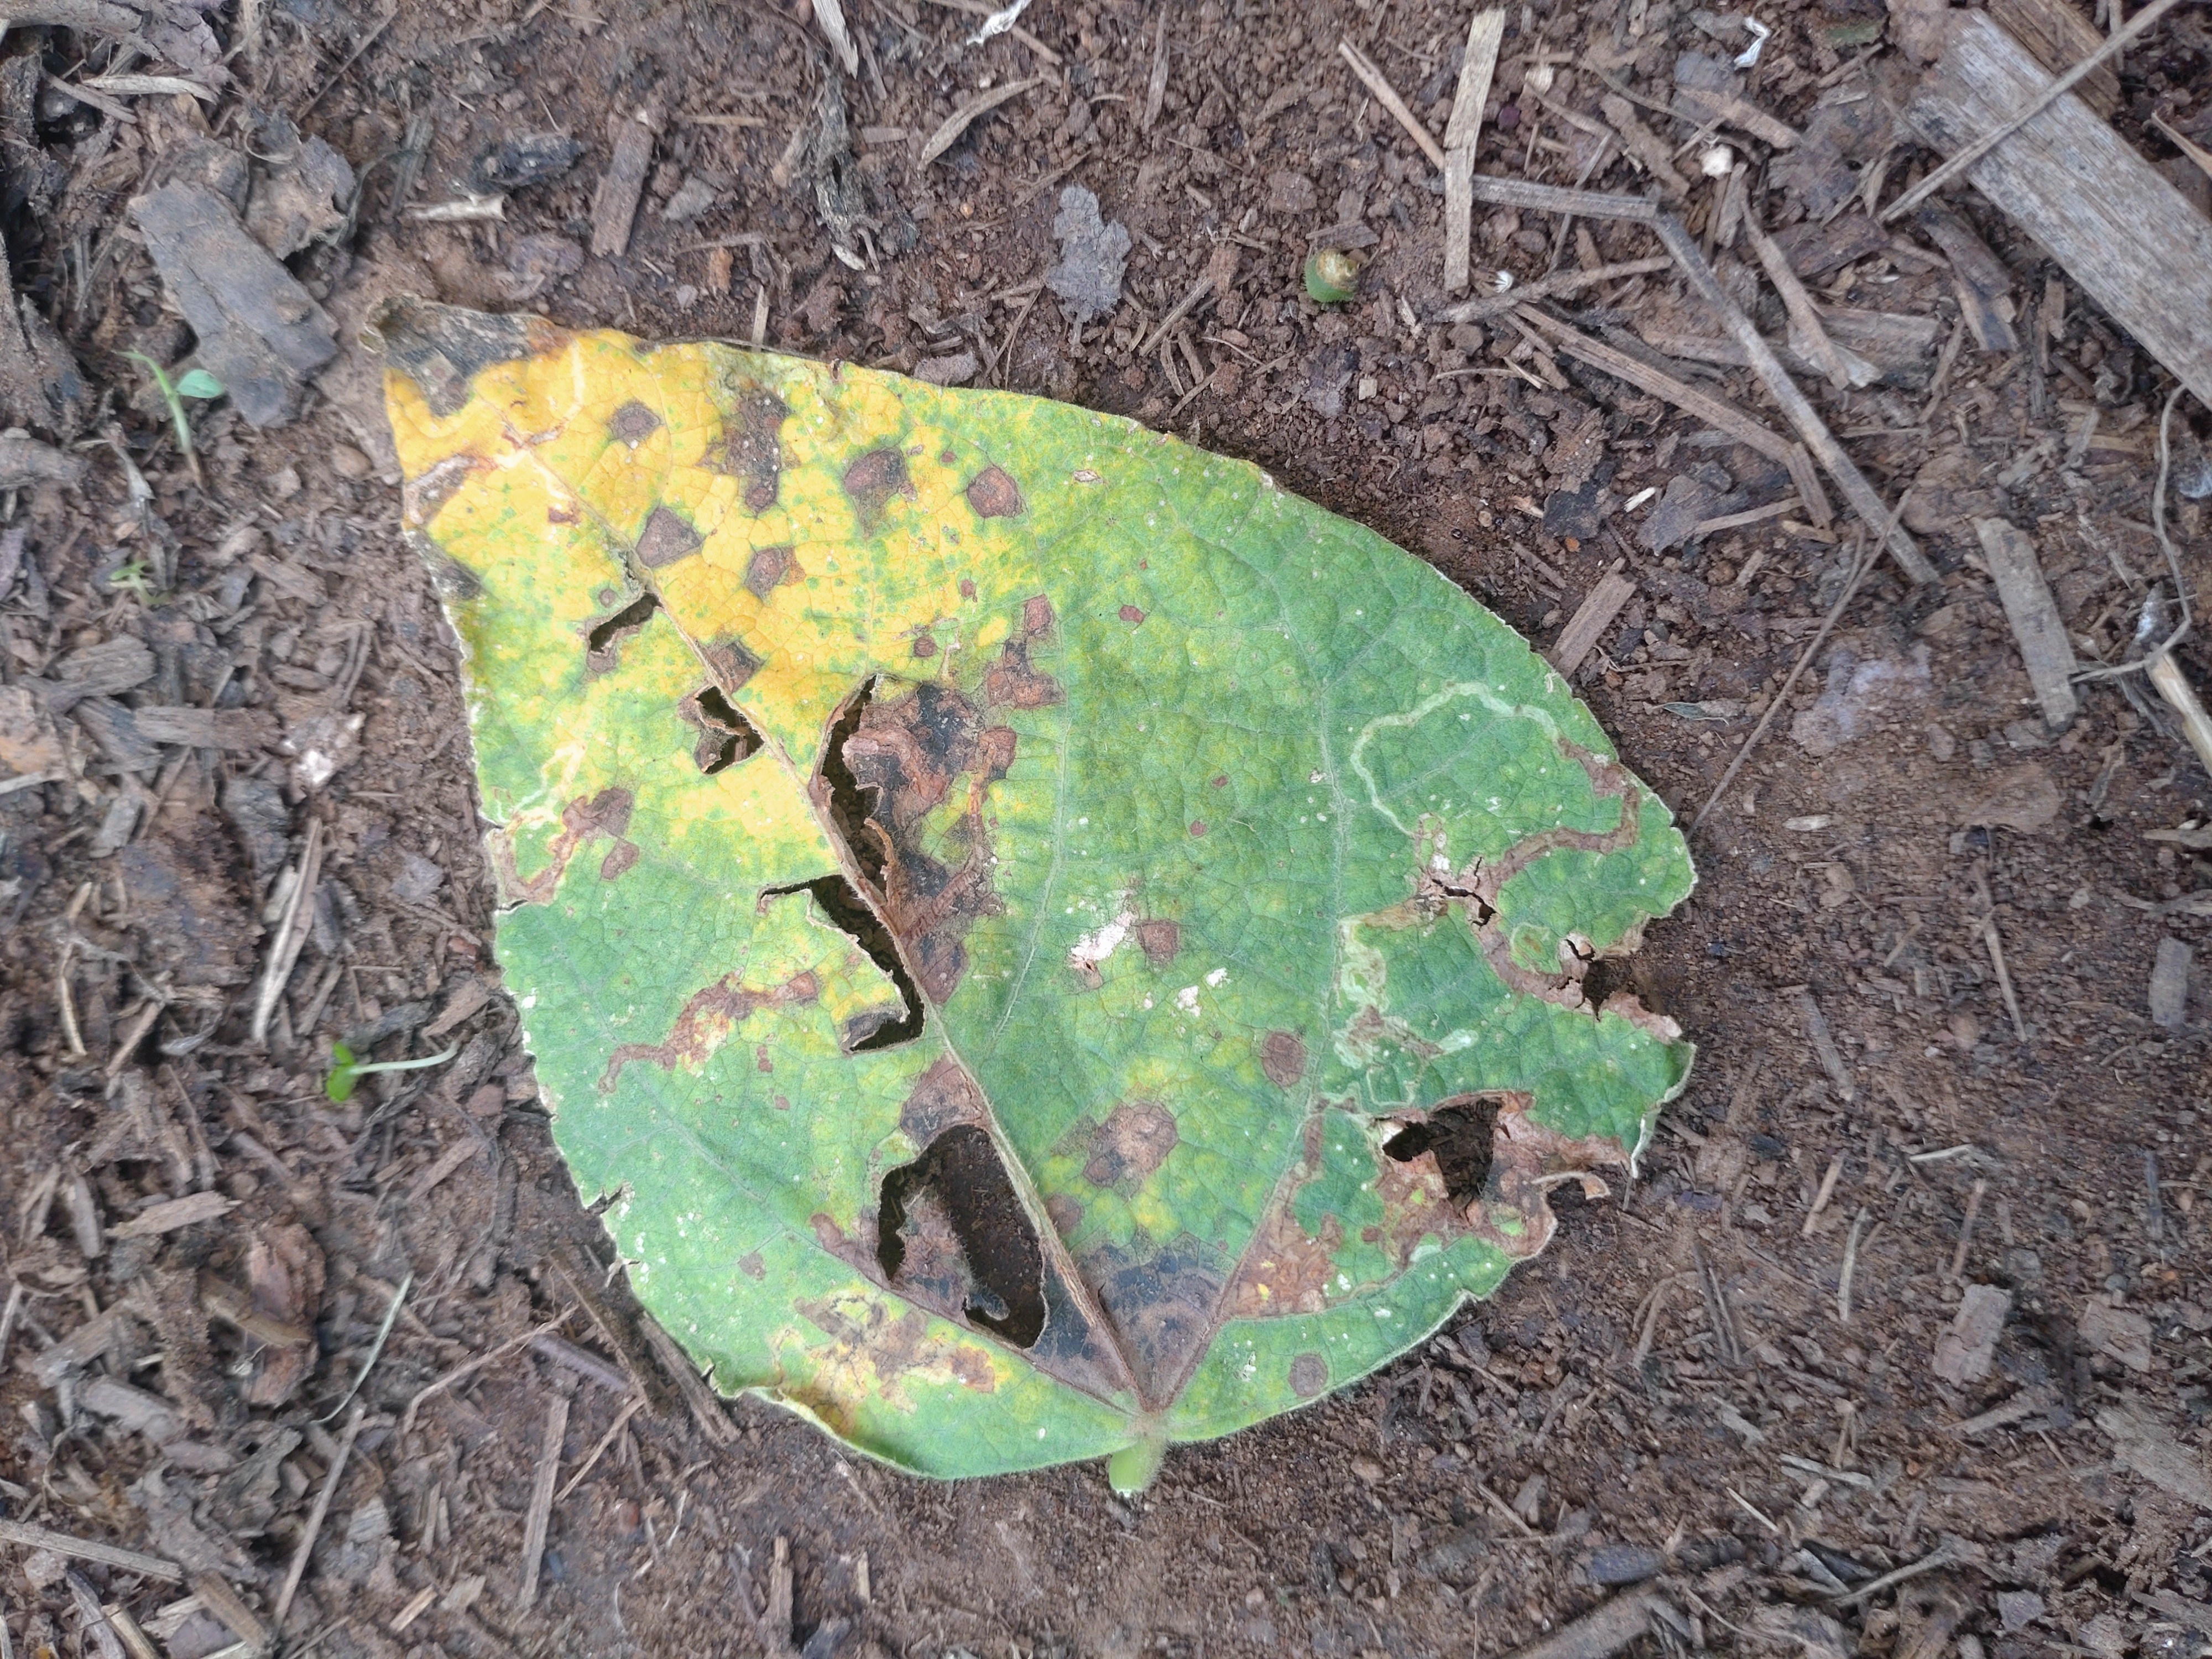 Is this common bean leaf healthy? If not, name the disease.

anthracnose
